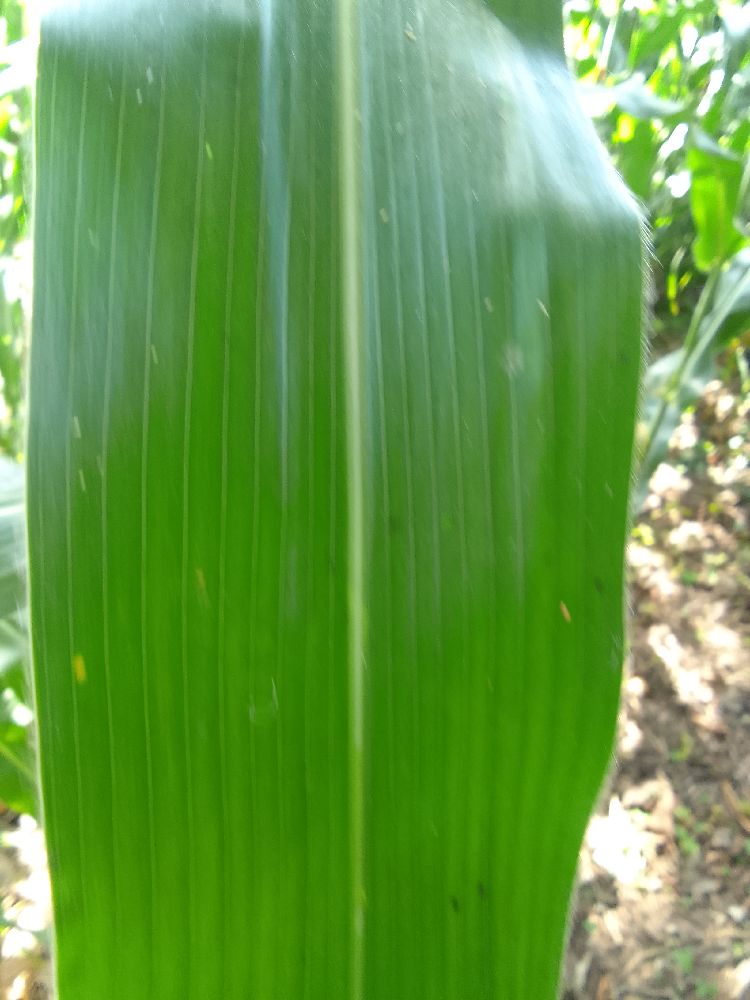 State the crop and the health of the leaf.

maize, healthy
